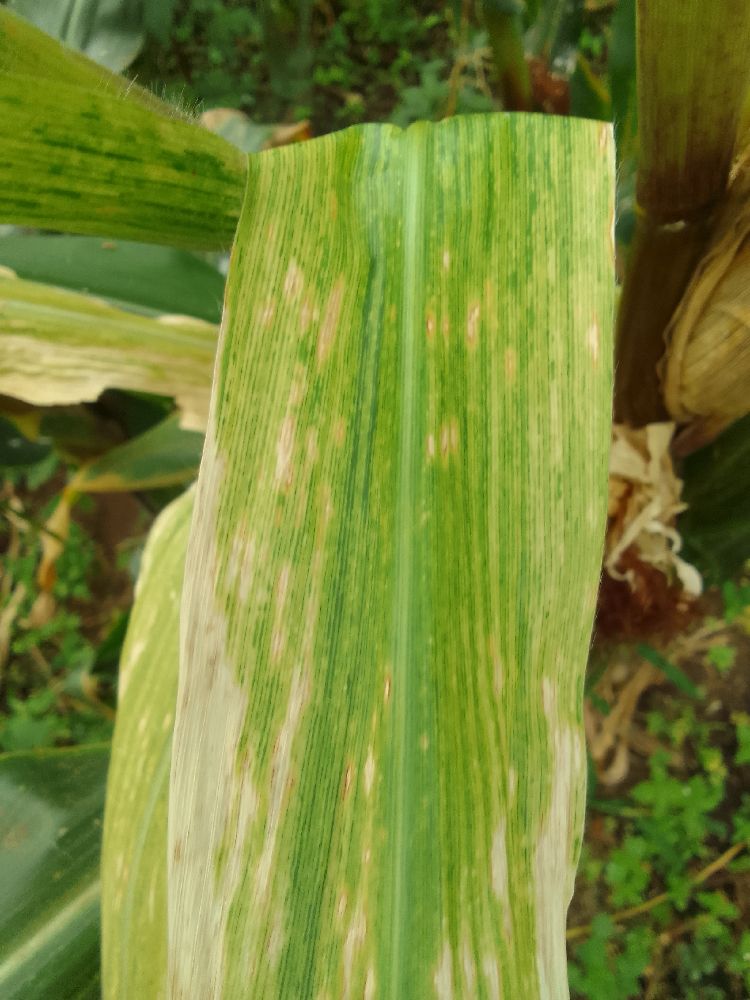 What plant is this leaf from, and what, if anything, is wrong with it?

maize, maize lethal necrosis
